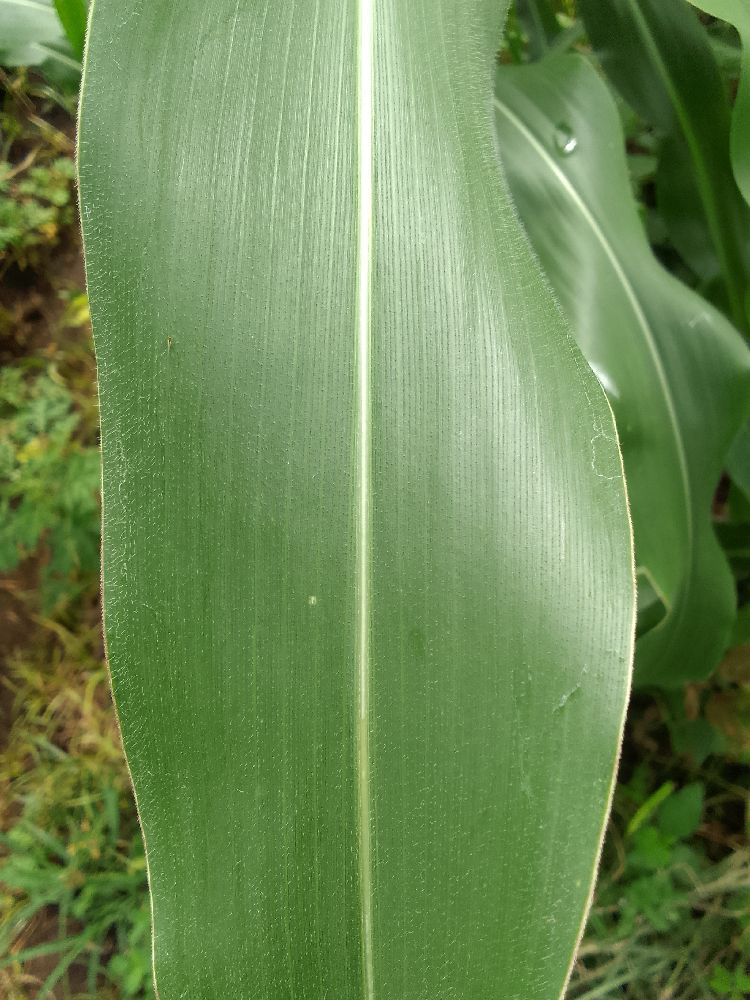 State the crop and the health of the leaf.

maize, healthy
